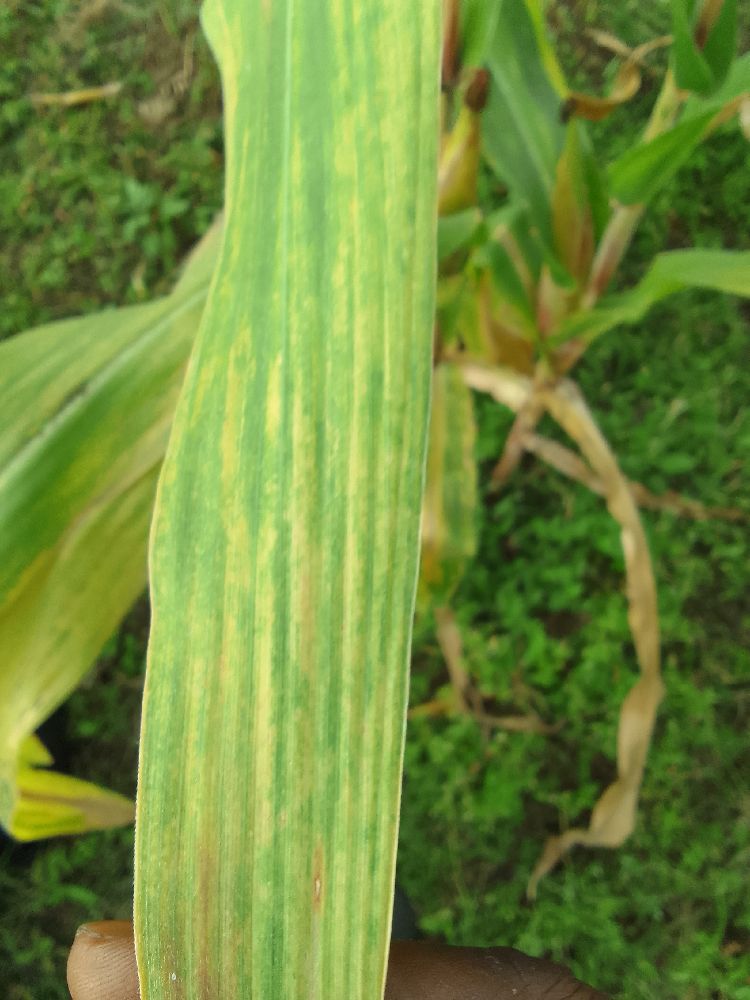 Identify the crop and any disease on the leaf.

maize, maize lethal necrosis
